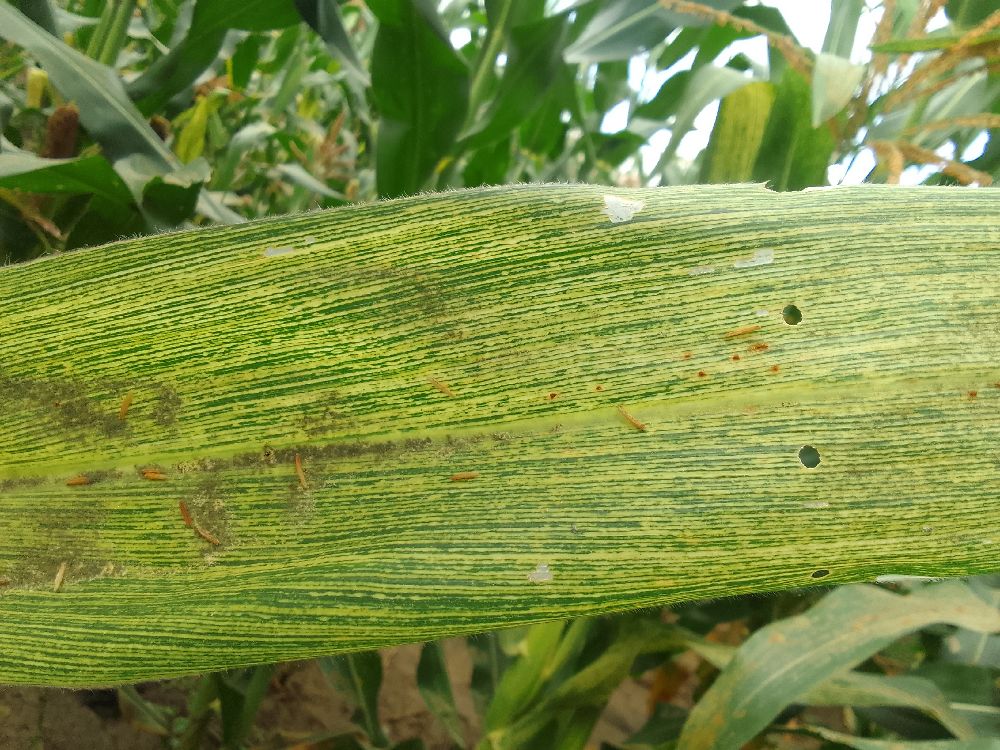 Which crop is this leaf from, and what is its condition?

maize, maize streak virus
